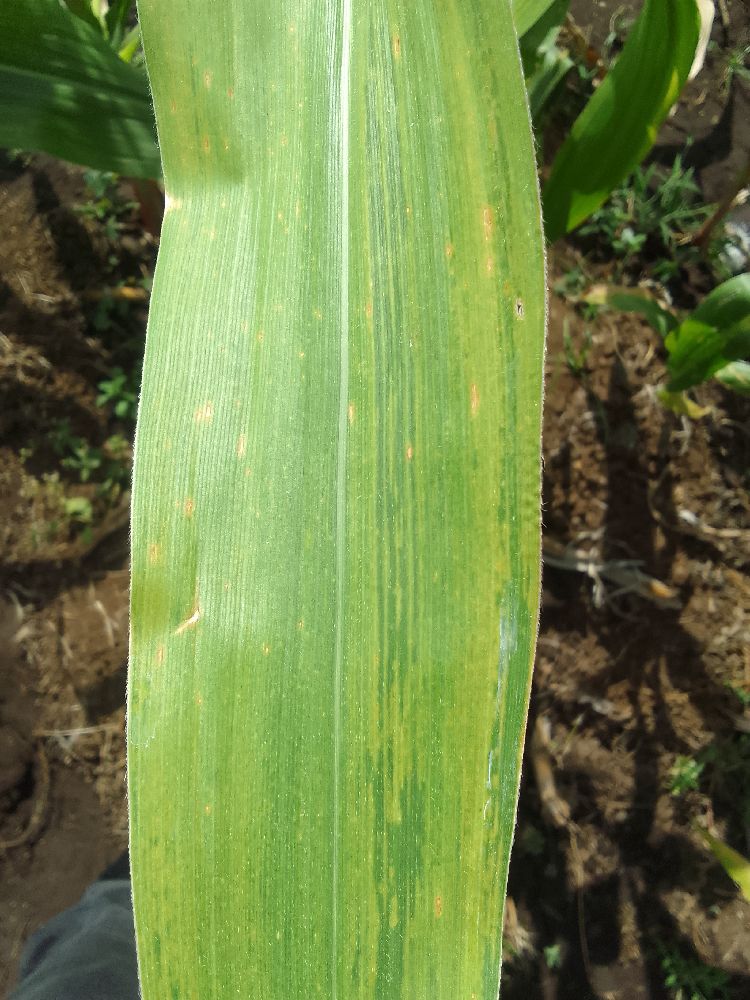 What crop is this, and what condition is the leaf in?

maize, maize lethal necrosis
